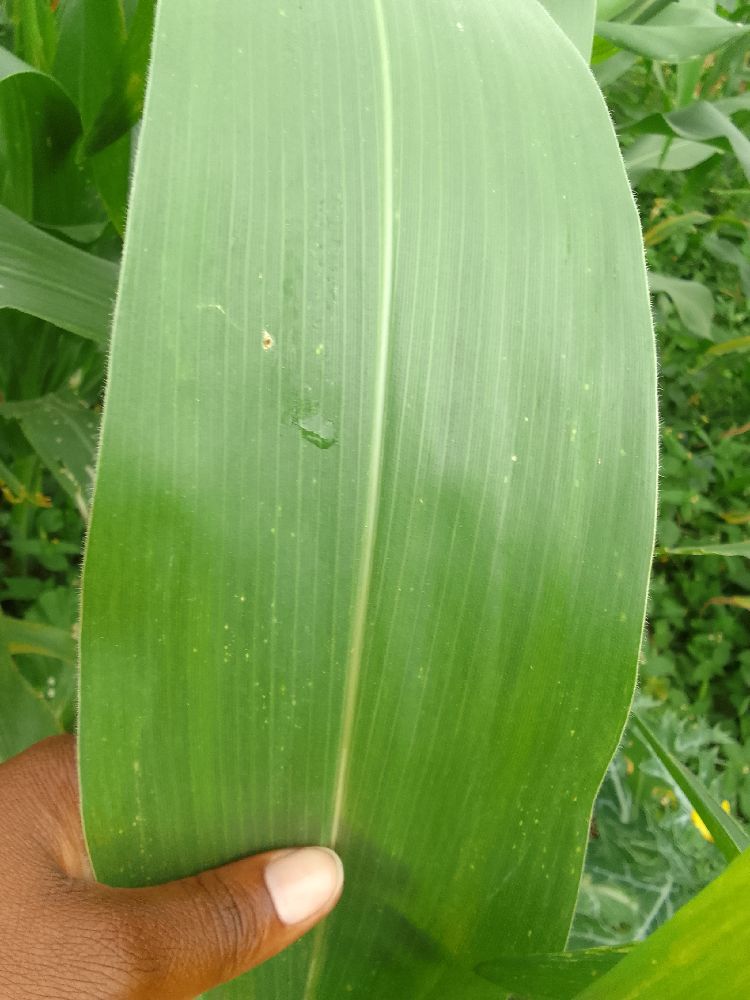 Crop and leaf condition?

maize, healthy
